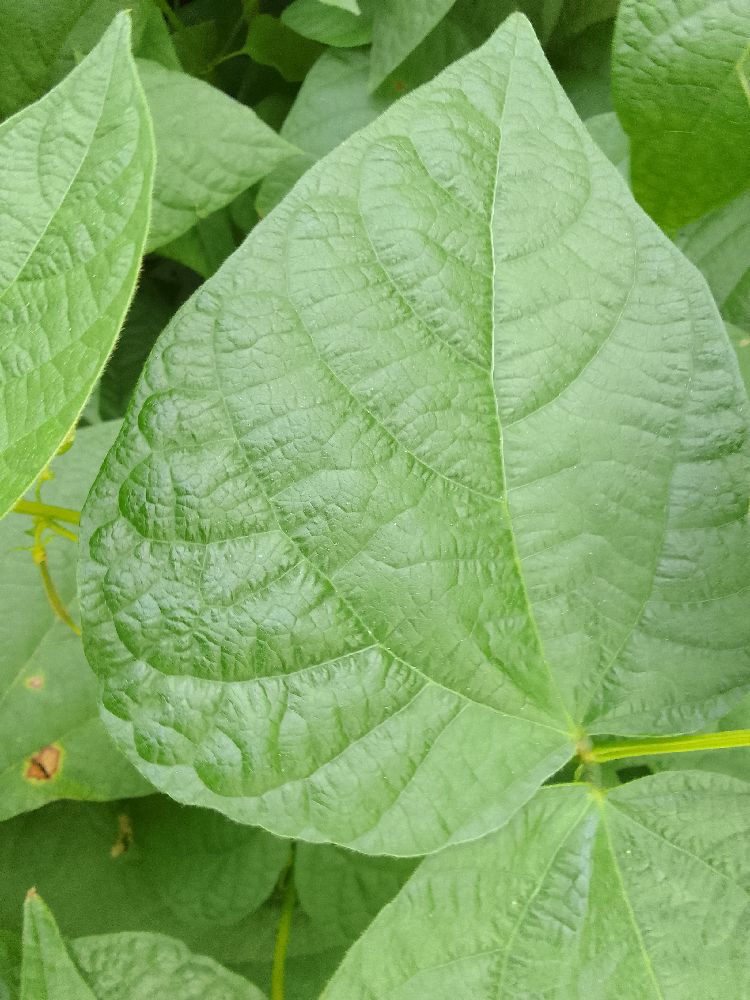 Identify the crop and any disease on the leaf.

common bean, healthy
